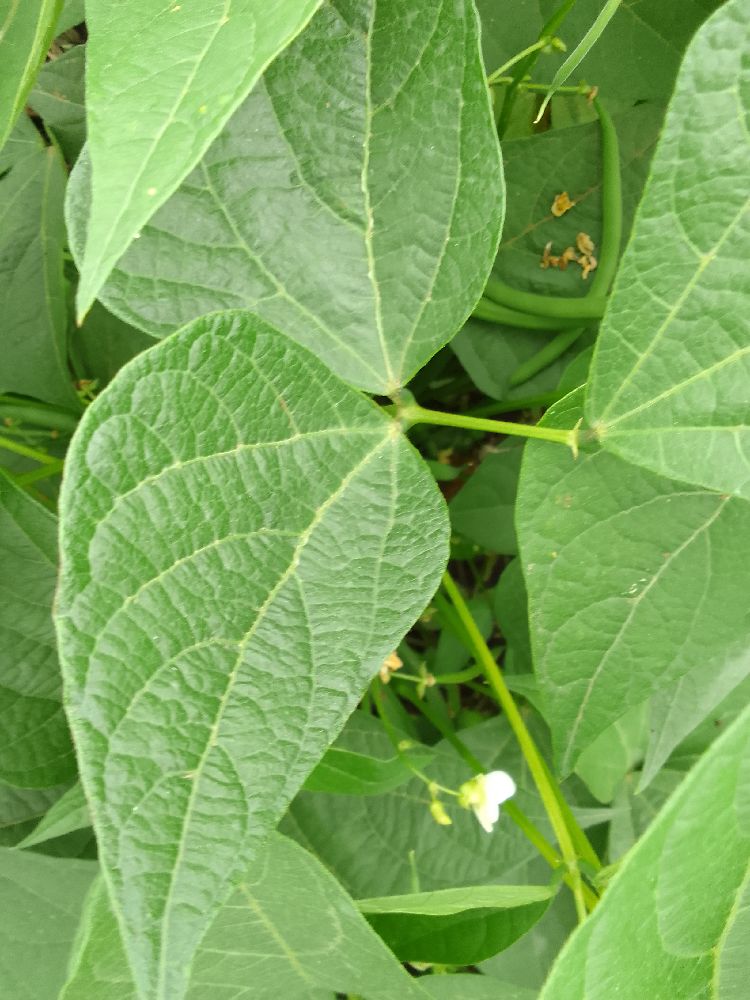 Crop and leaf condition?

common bean, healthy
